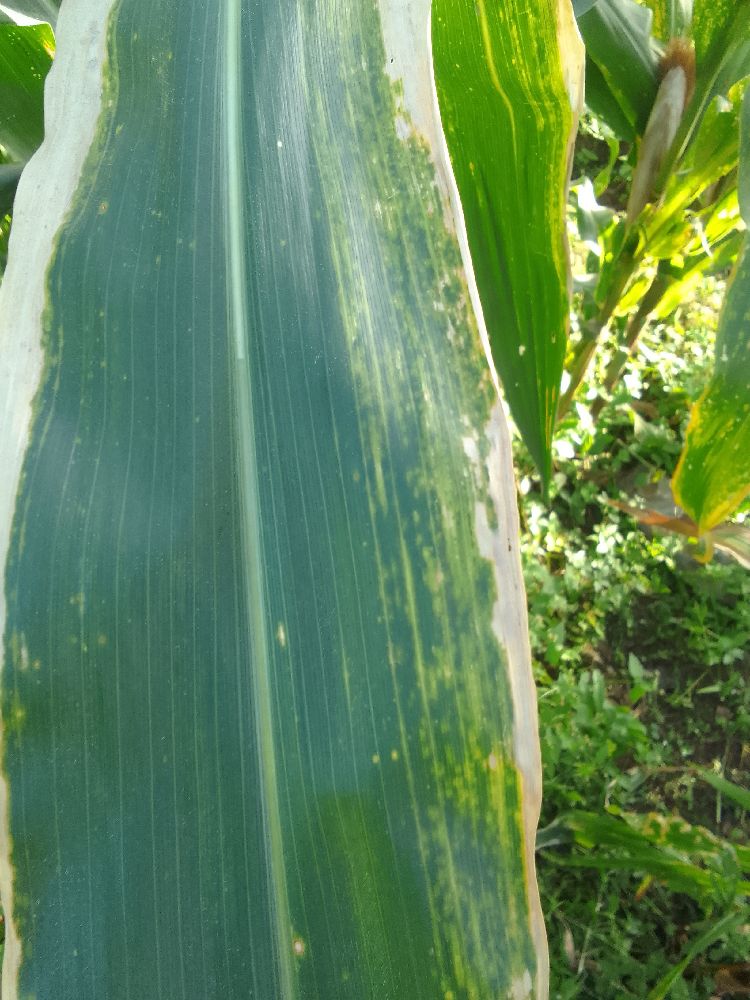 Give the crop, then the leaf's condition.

maize, maize lethal necrosis
